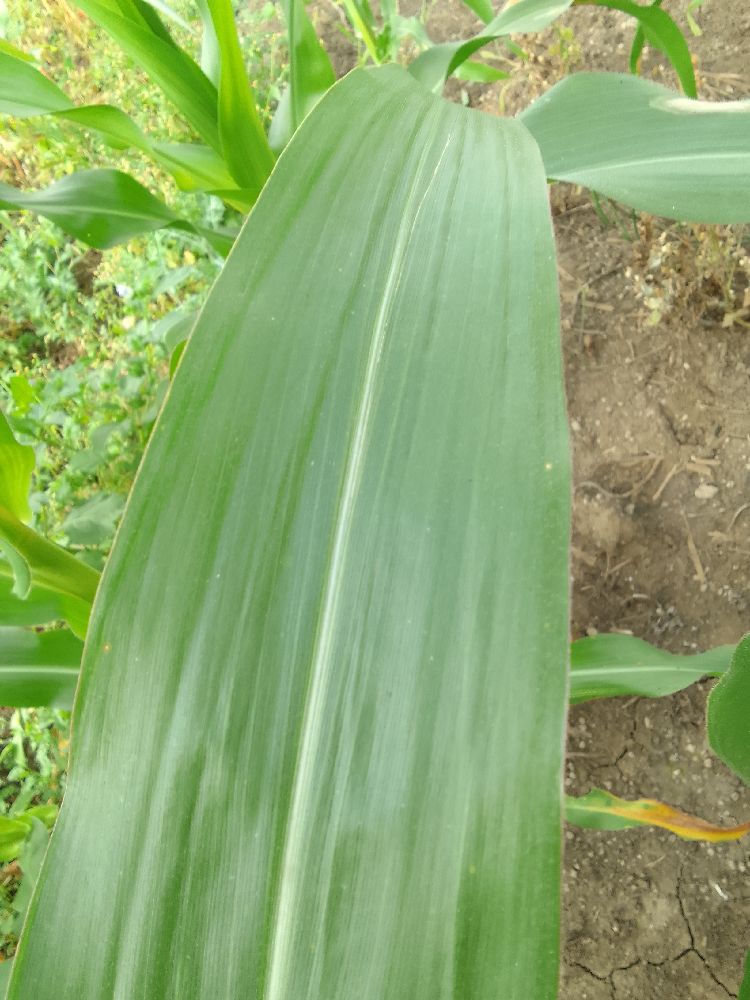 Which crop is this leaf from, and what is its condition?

maize, healthy
